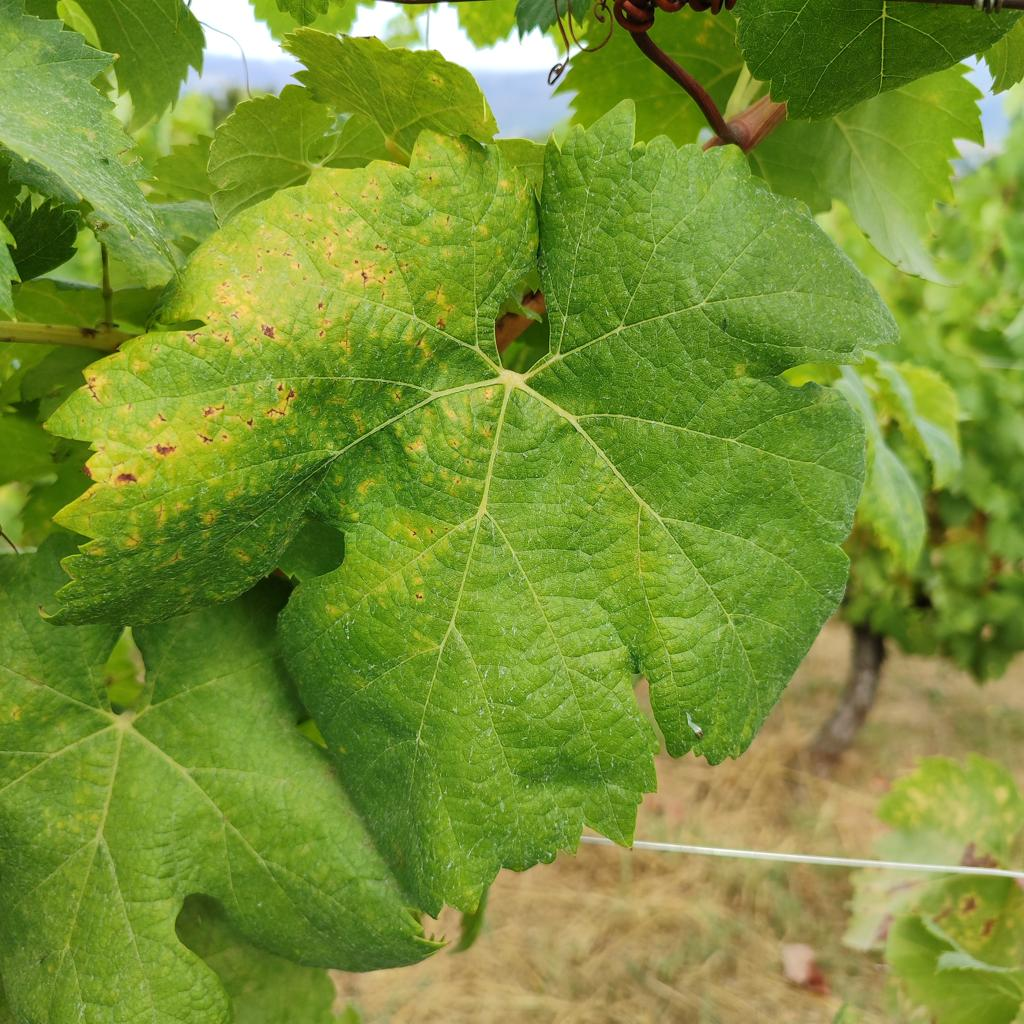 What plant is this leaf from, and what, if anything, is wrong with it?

grapevine, esca complex
